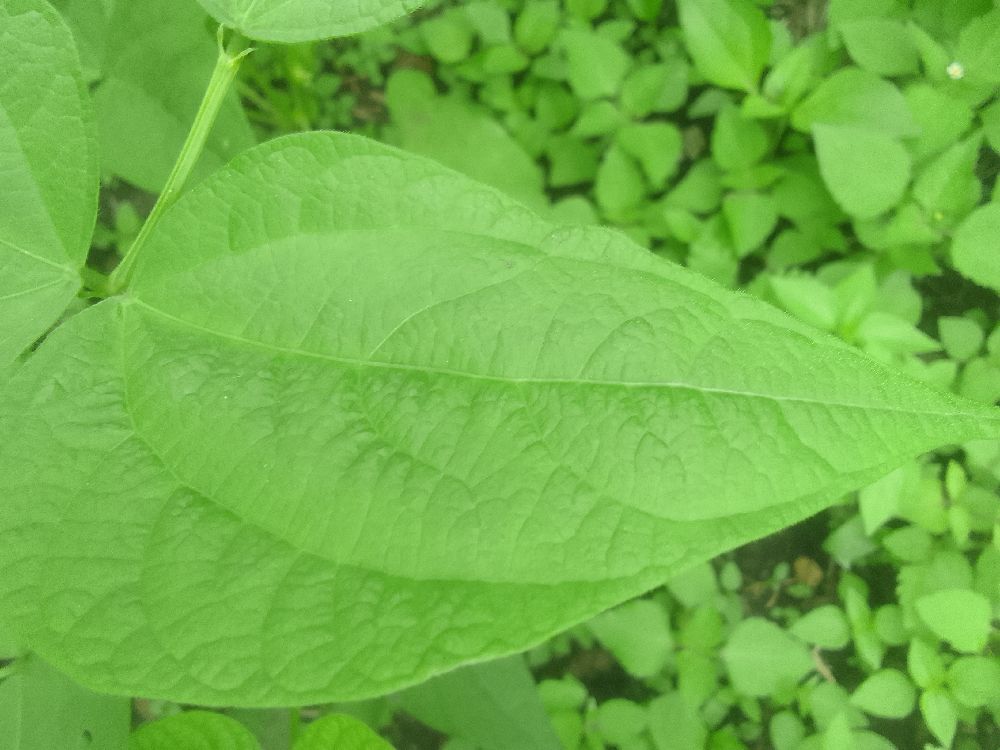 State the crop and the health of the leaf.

common bean, healthy
